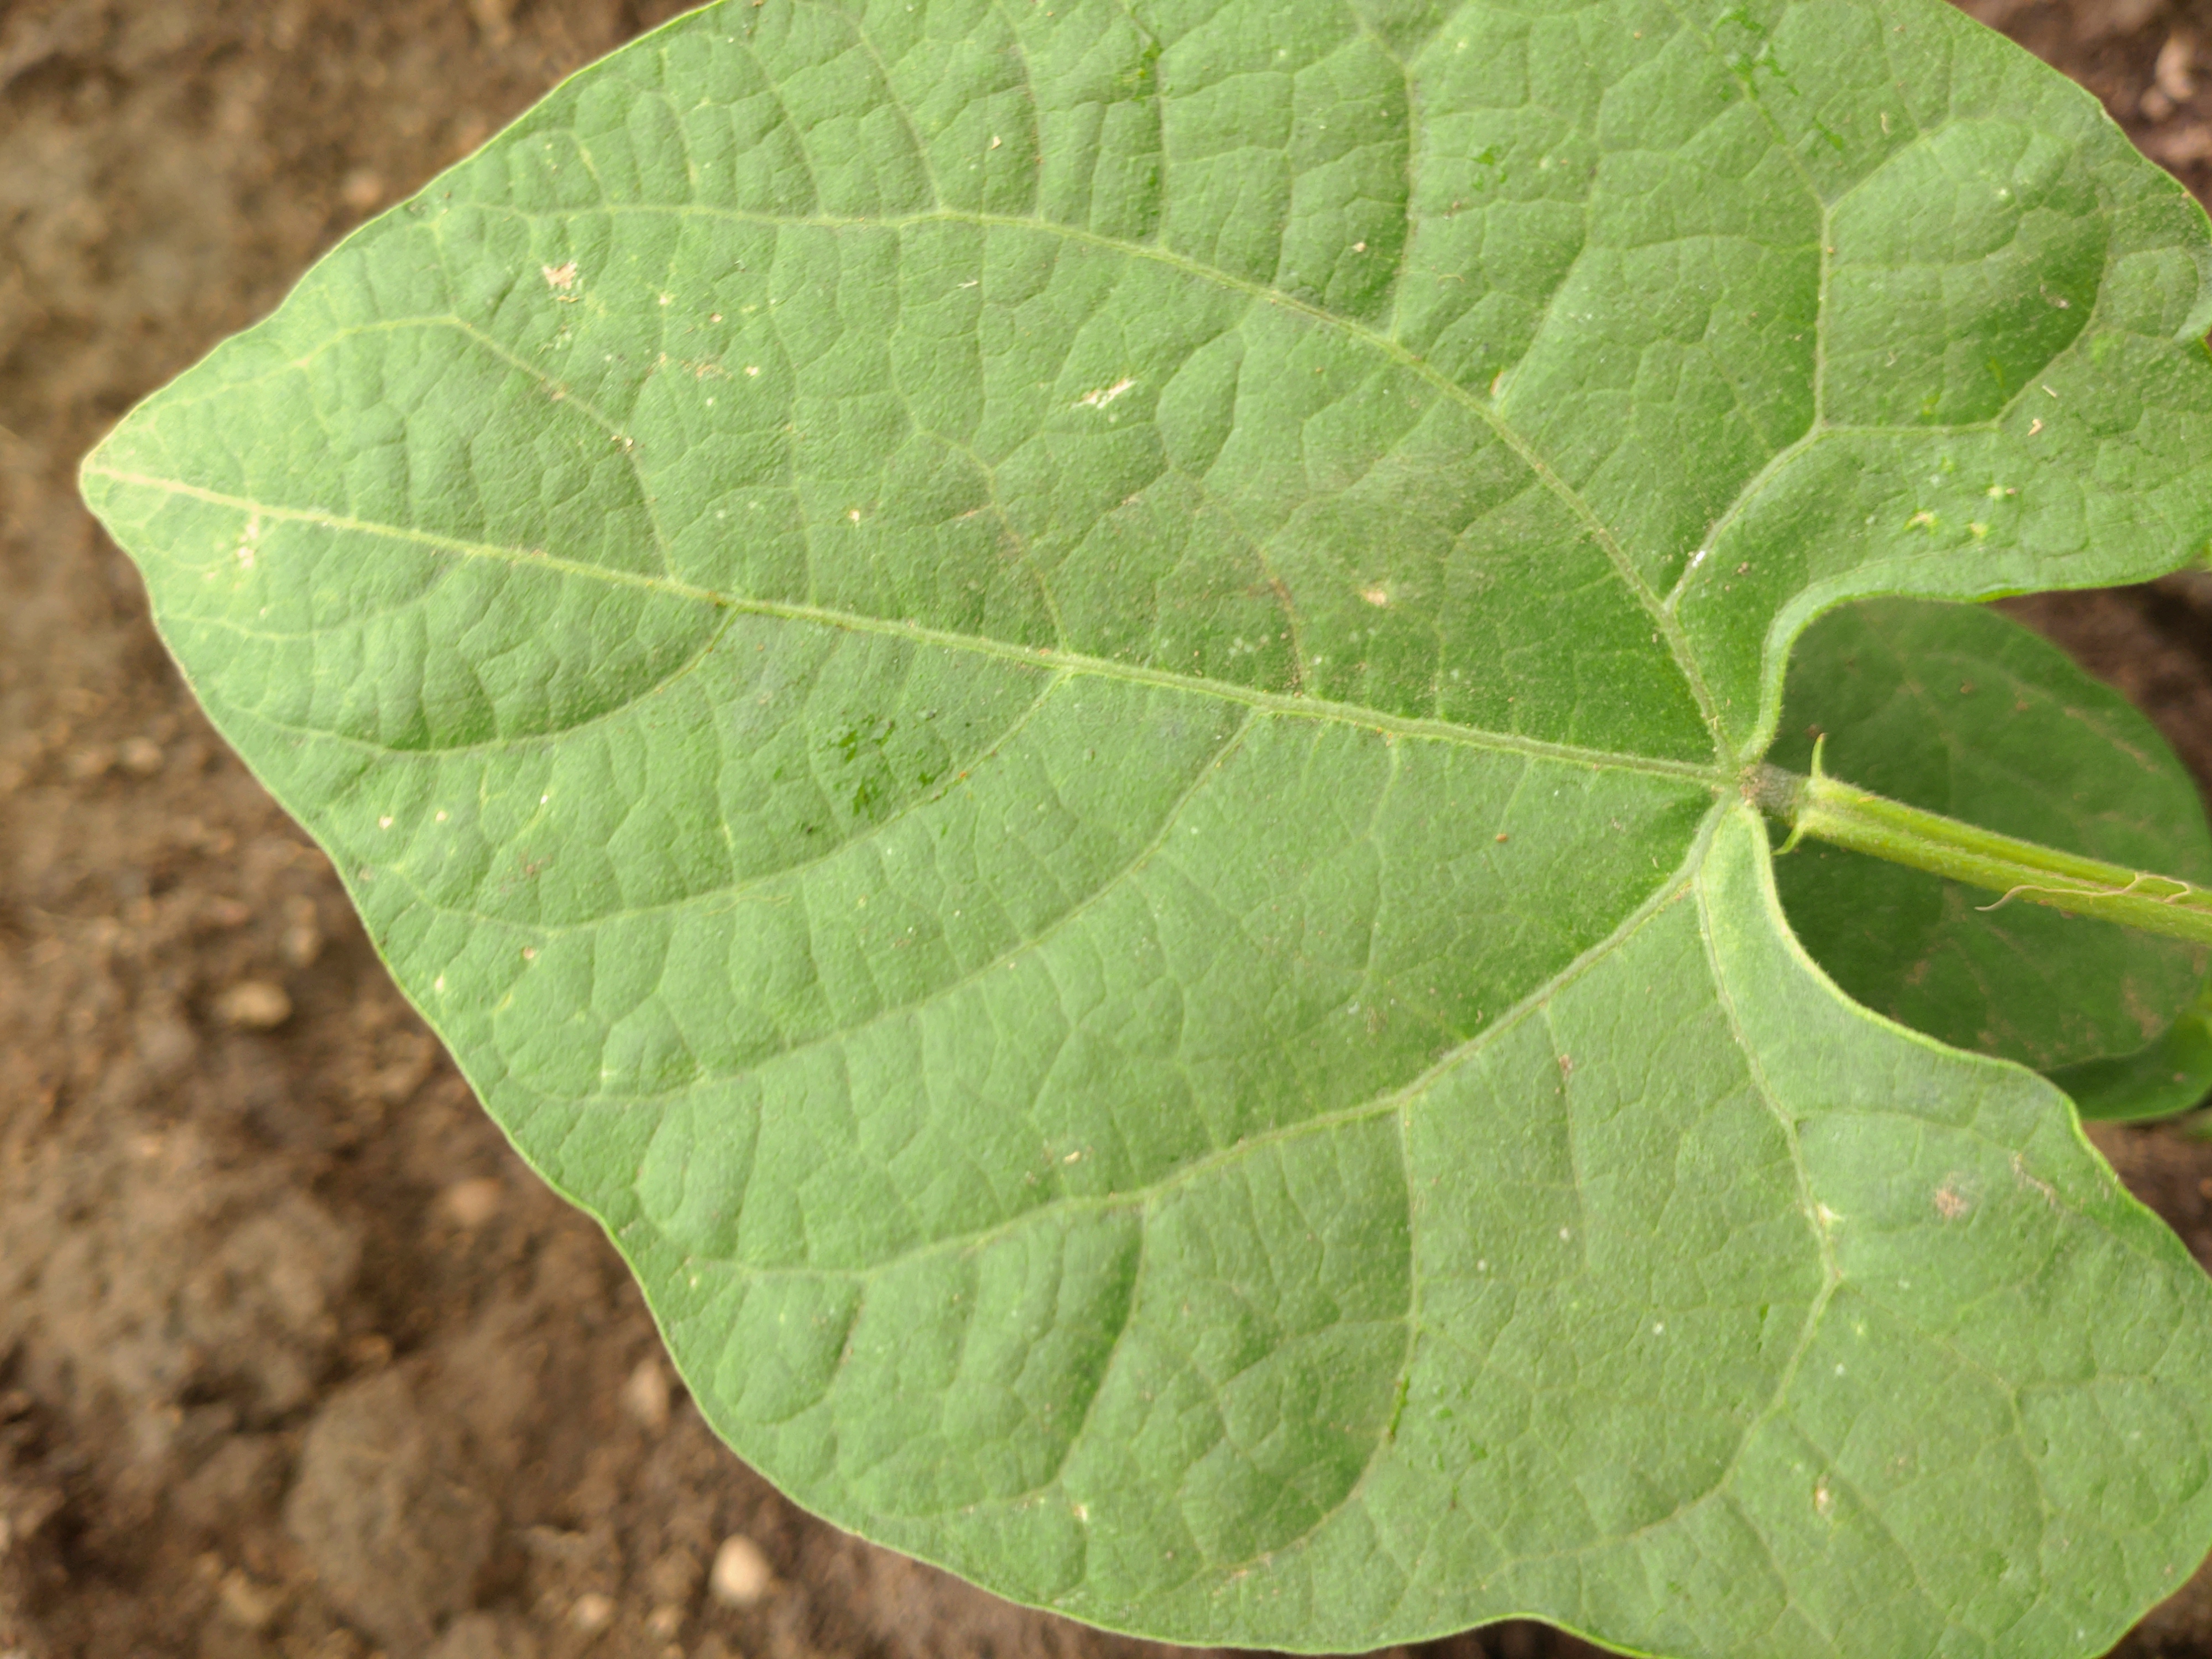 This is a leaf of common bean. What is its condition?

healthy
